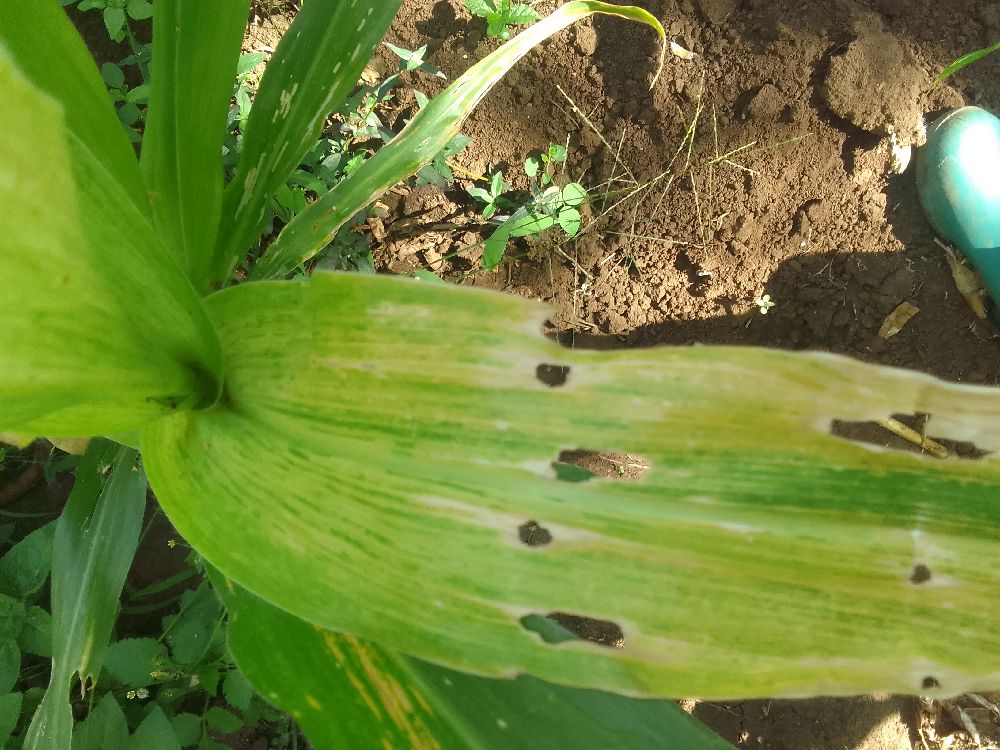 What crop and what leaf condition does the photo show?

maize, maize lethal necrosis
